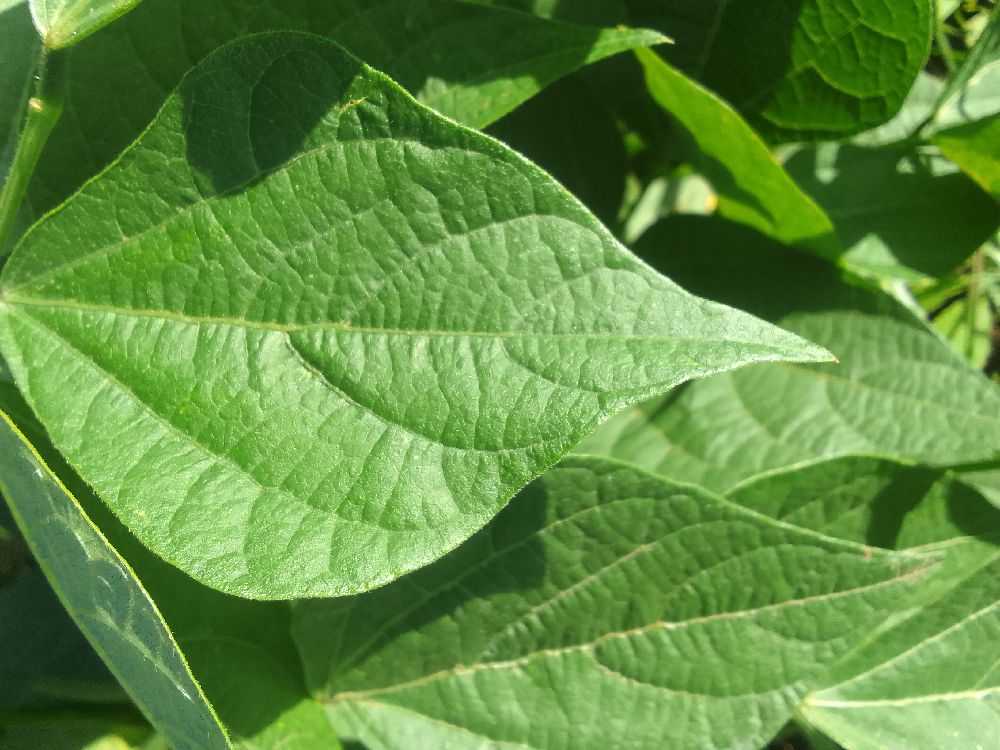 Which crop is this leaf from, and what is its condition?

common bean, healthy
